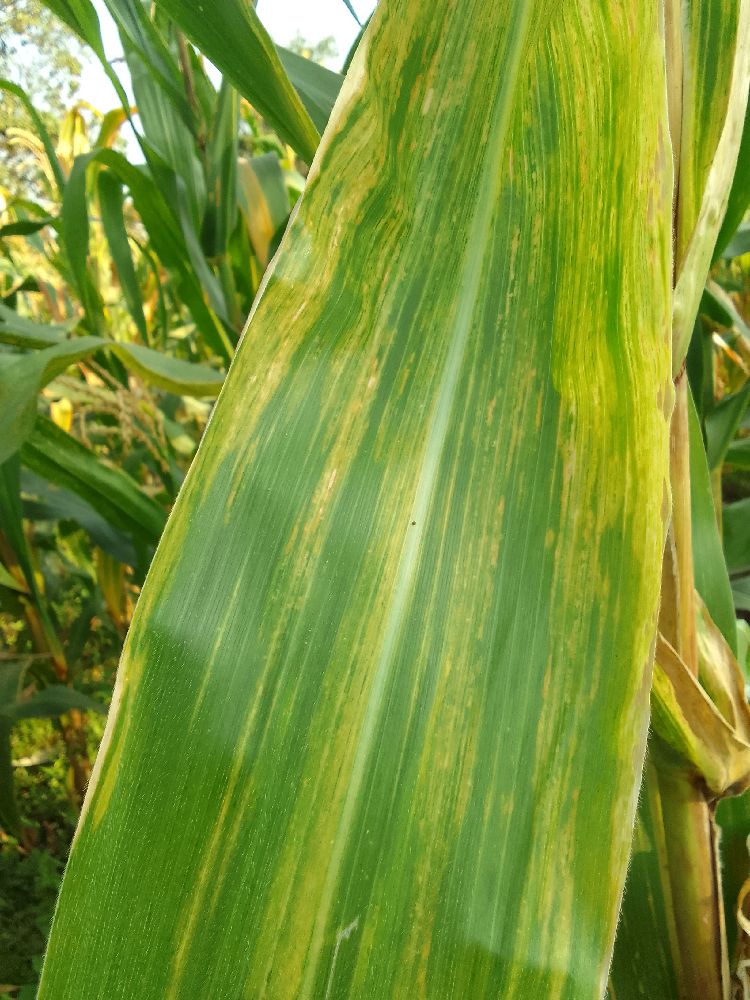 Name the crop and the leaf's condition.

maize, maize lethal necrosis
